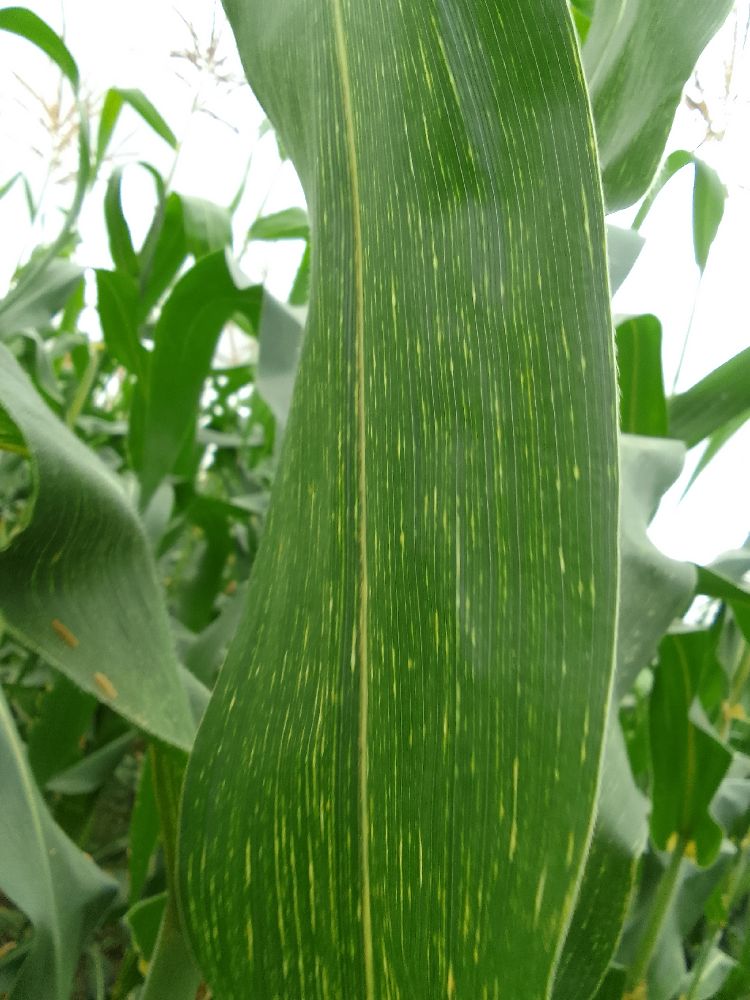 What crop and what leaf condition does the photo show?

maize, maize streak virus
